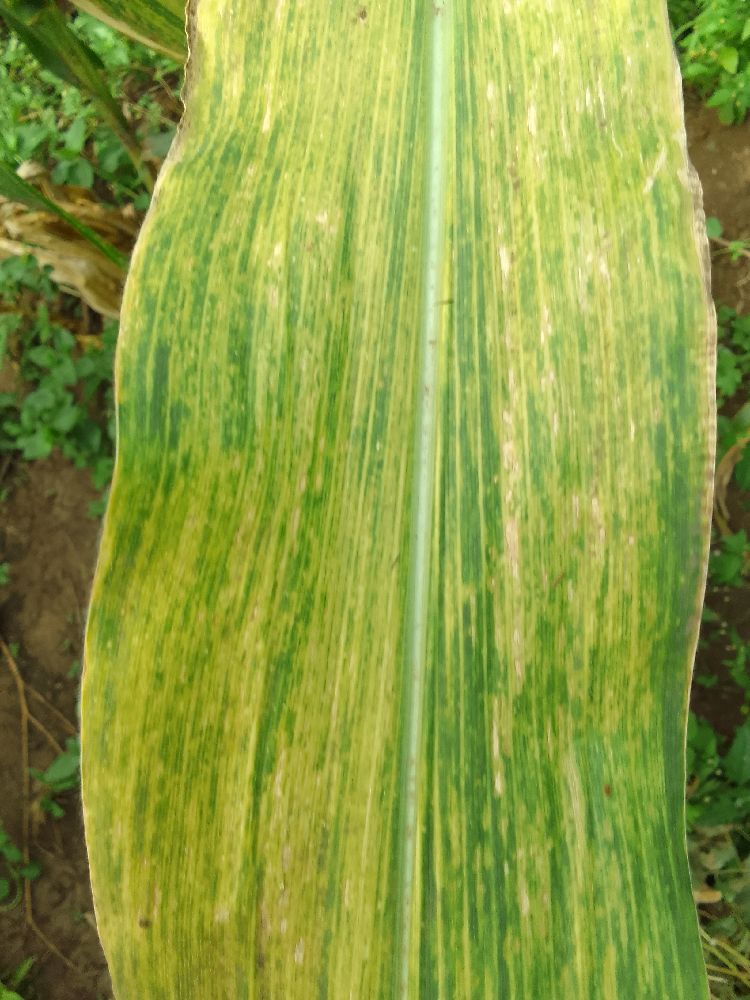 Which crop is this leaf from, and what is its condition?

maize, maize lethal necrosis
